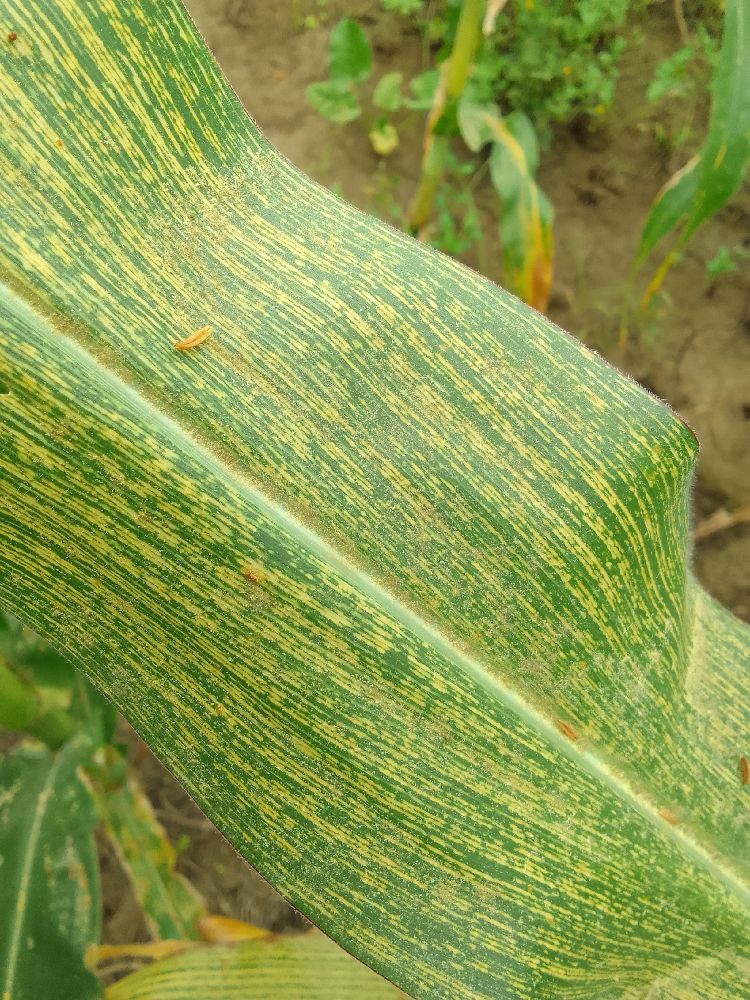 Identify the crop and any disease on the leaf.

maize, maize streak virus
